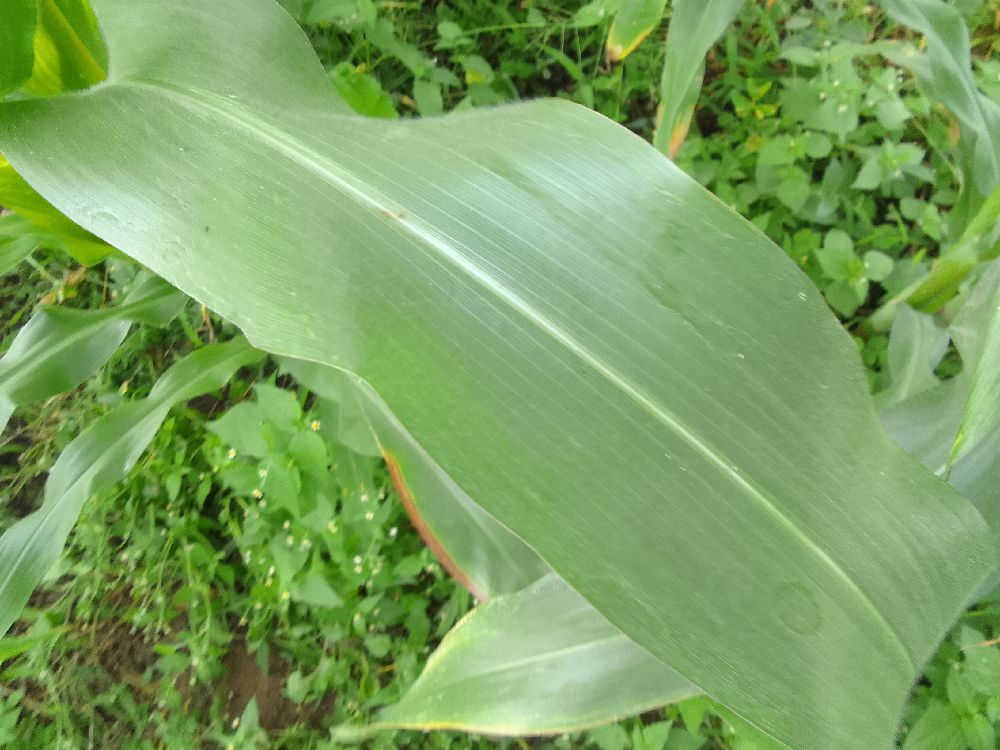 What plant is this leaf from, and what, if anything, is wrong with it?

maize, healthy
